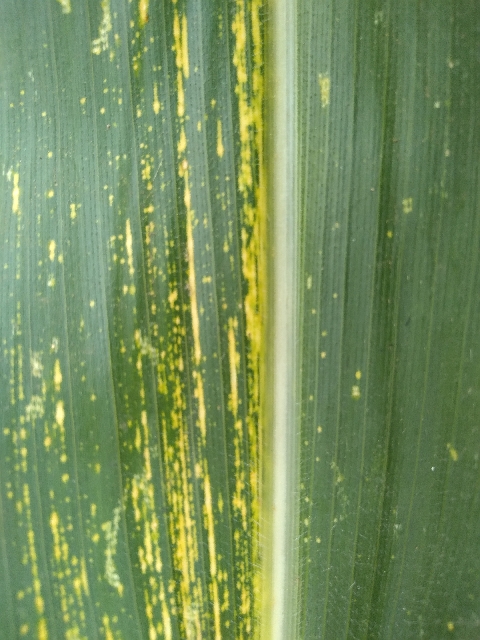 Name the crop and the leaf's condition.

maize, maize streak virus
